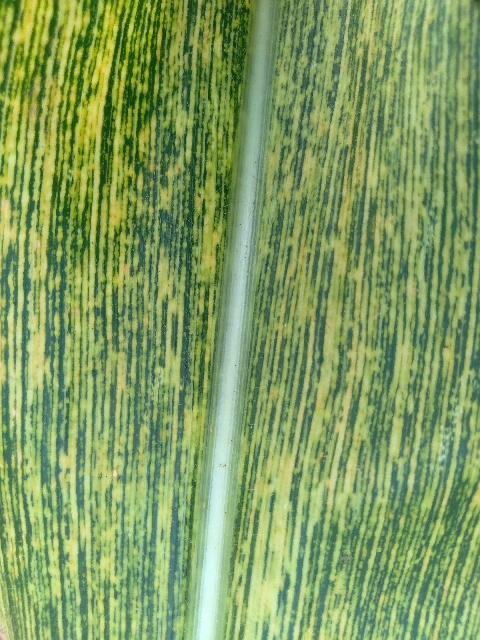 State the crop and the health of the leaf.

maize, maize streak virus
